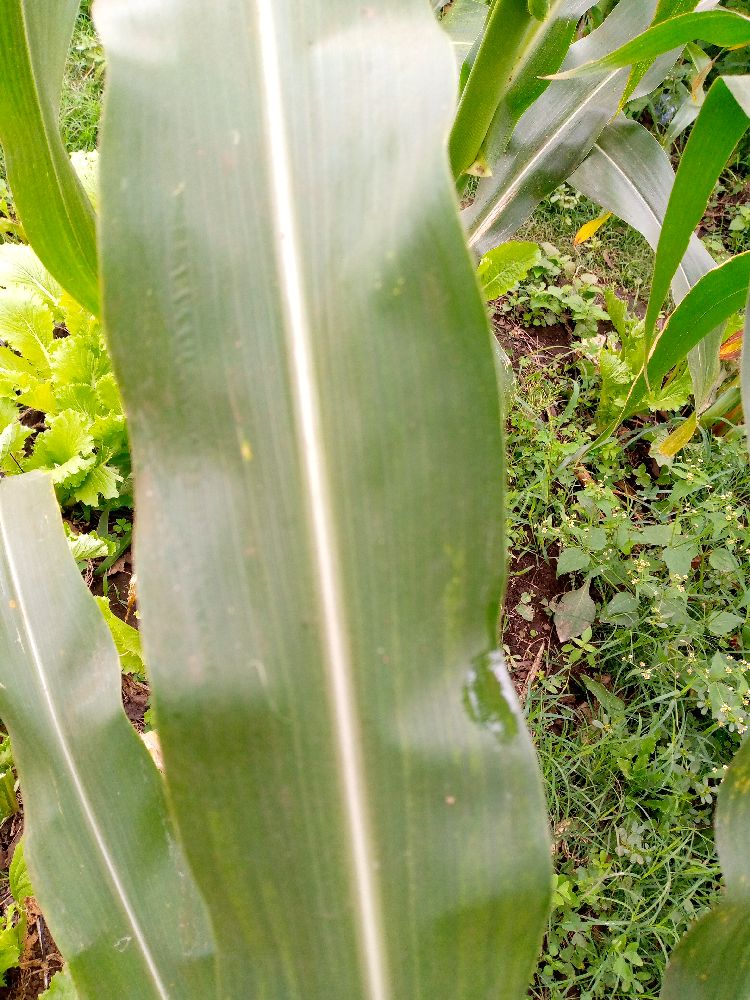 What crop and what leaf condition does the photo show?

maize, healthy
